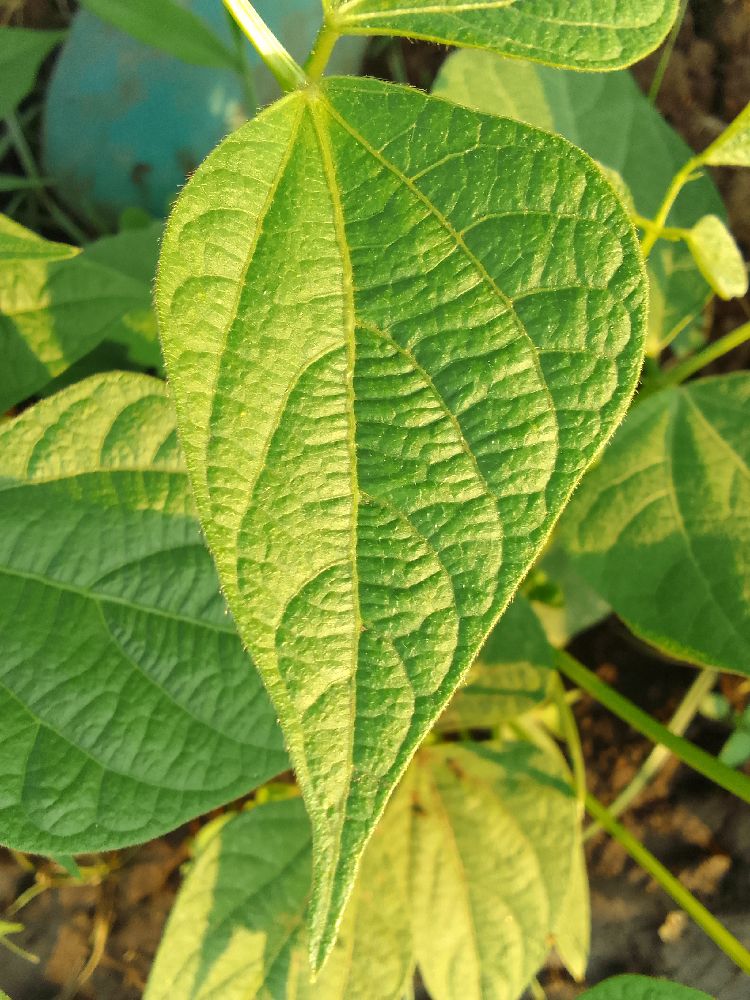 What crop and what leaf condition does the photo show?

common bean, healthy
